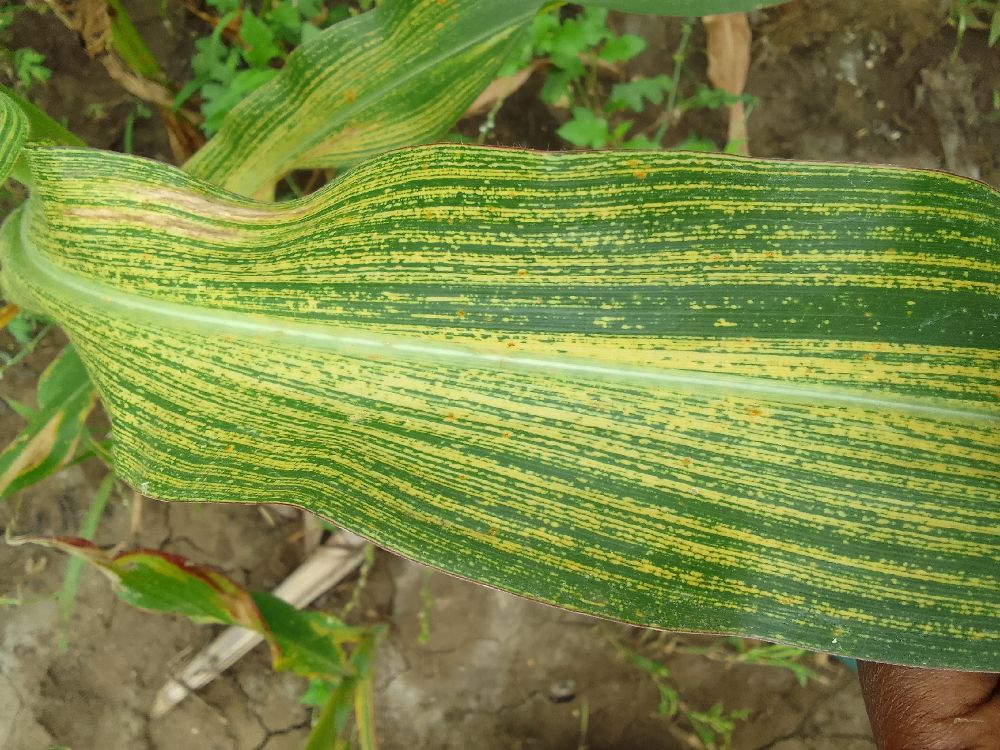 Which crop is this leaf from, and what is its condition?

maize, maize streak virus
